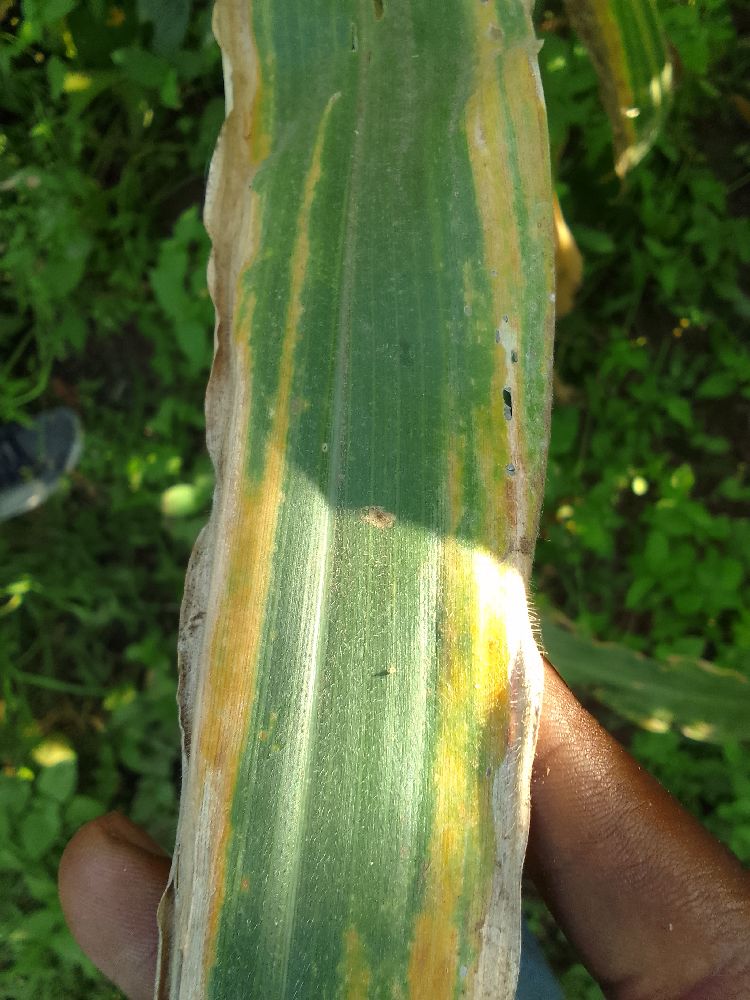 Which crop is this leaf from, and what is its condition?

maize, maize lethal necrosis
